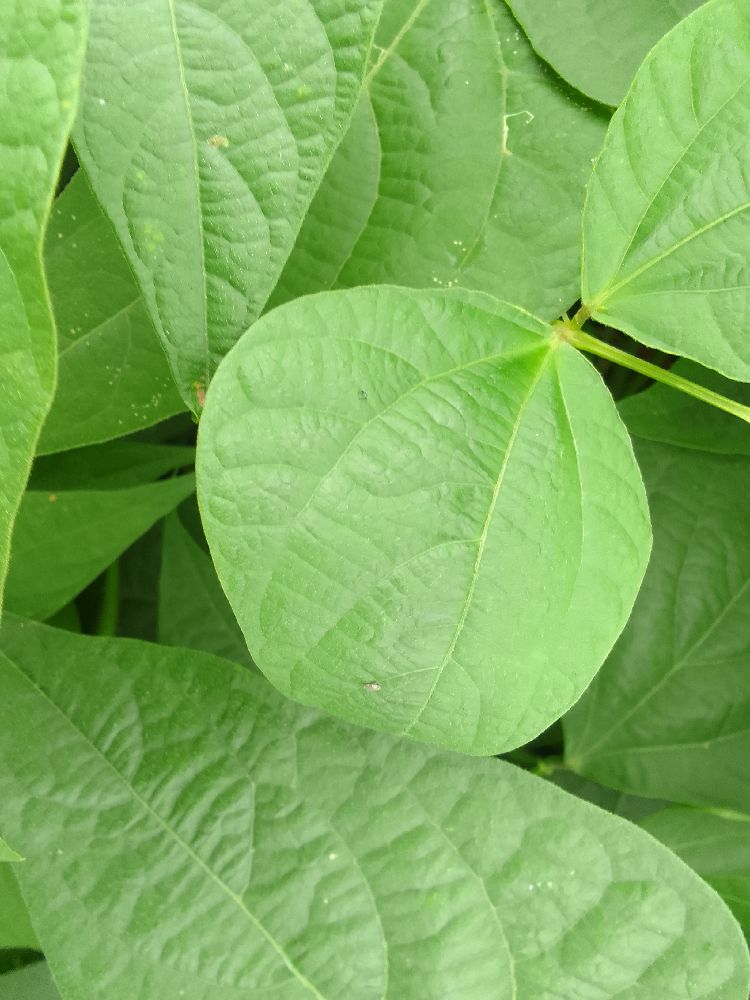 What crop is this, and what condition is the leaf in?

common bean, healthy
